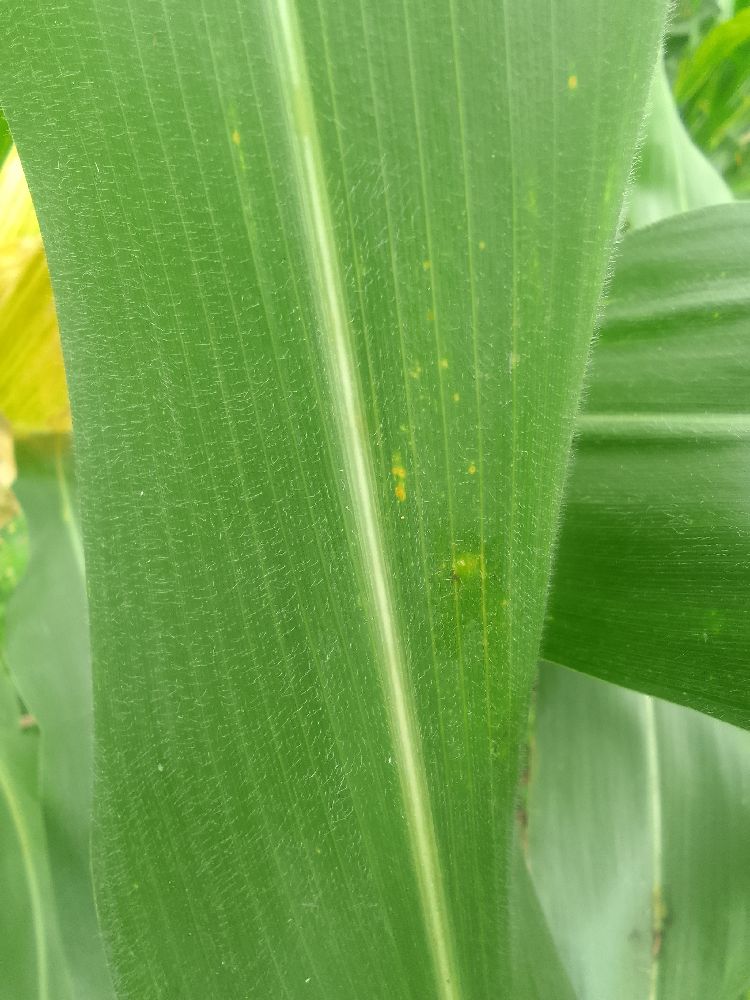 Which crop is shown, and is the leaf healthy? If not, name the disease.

maize, healthy
